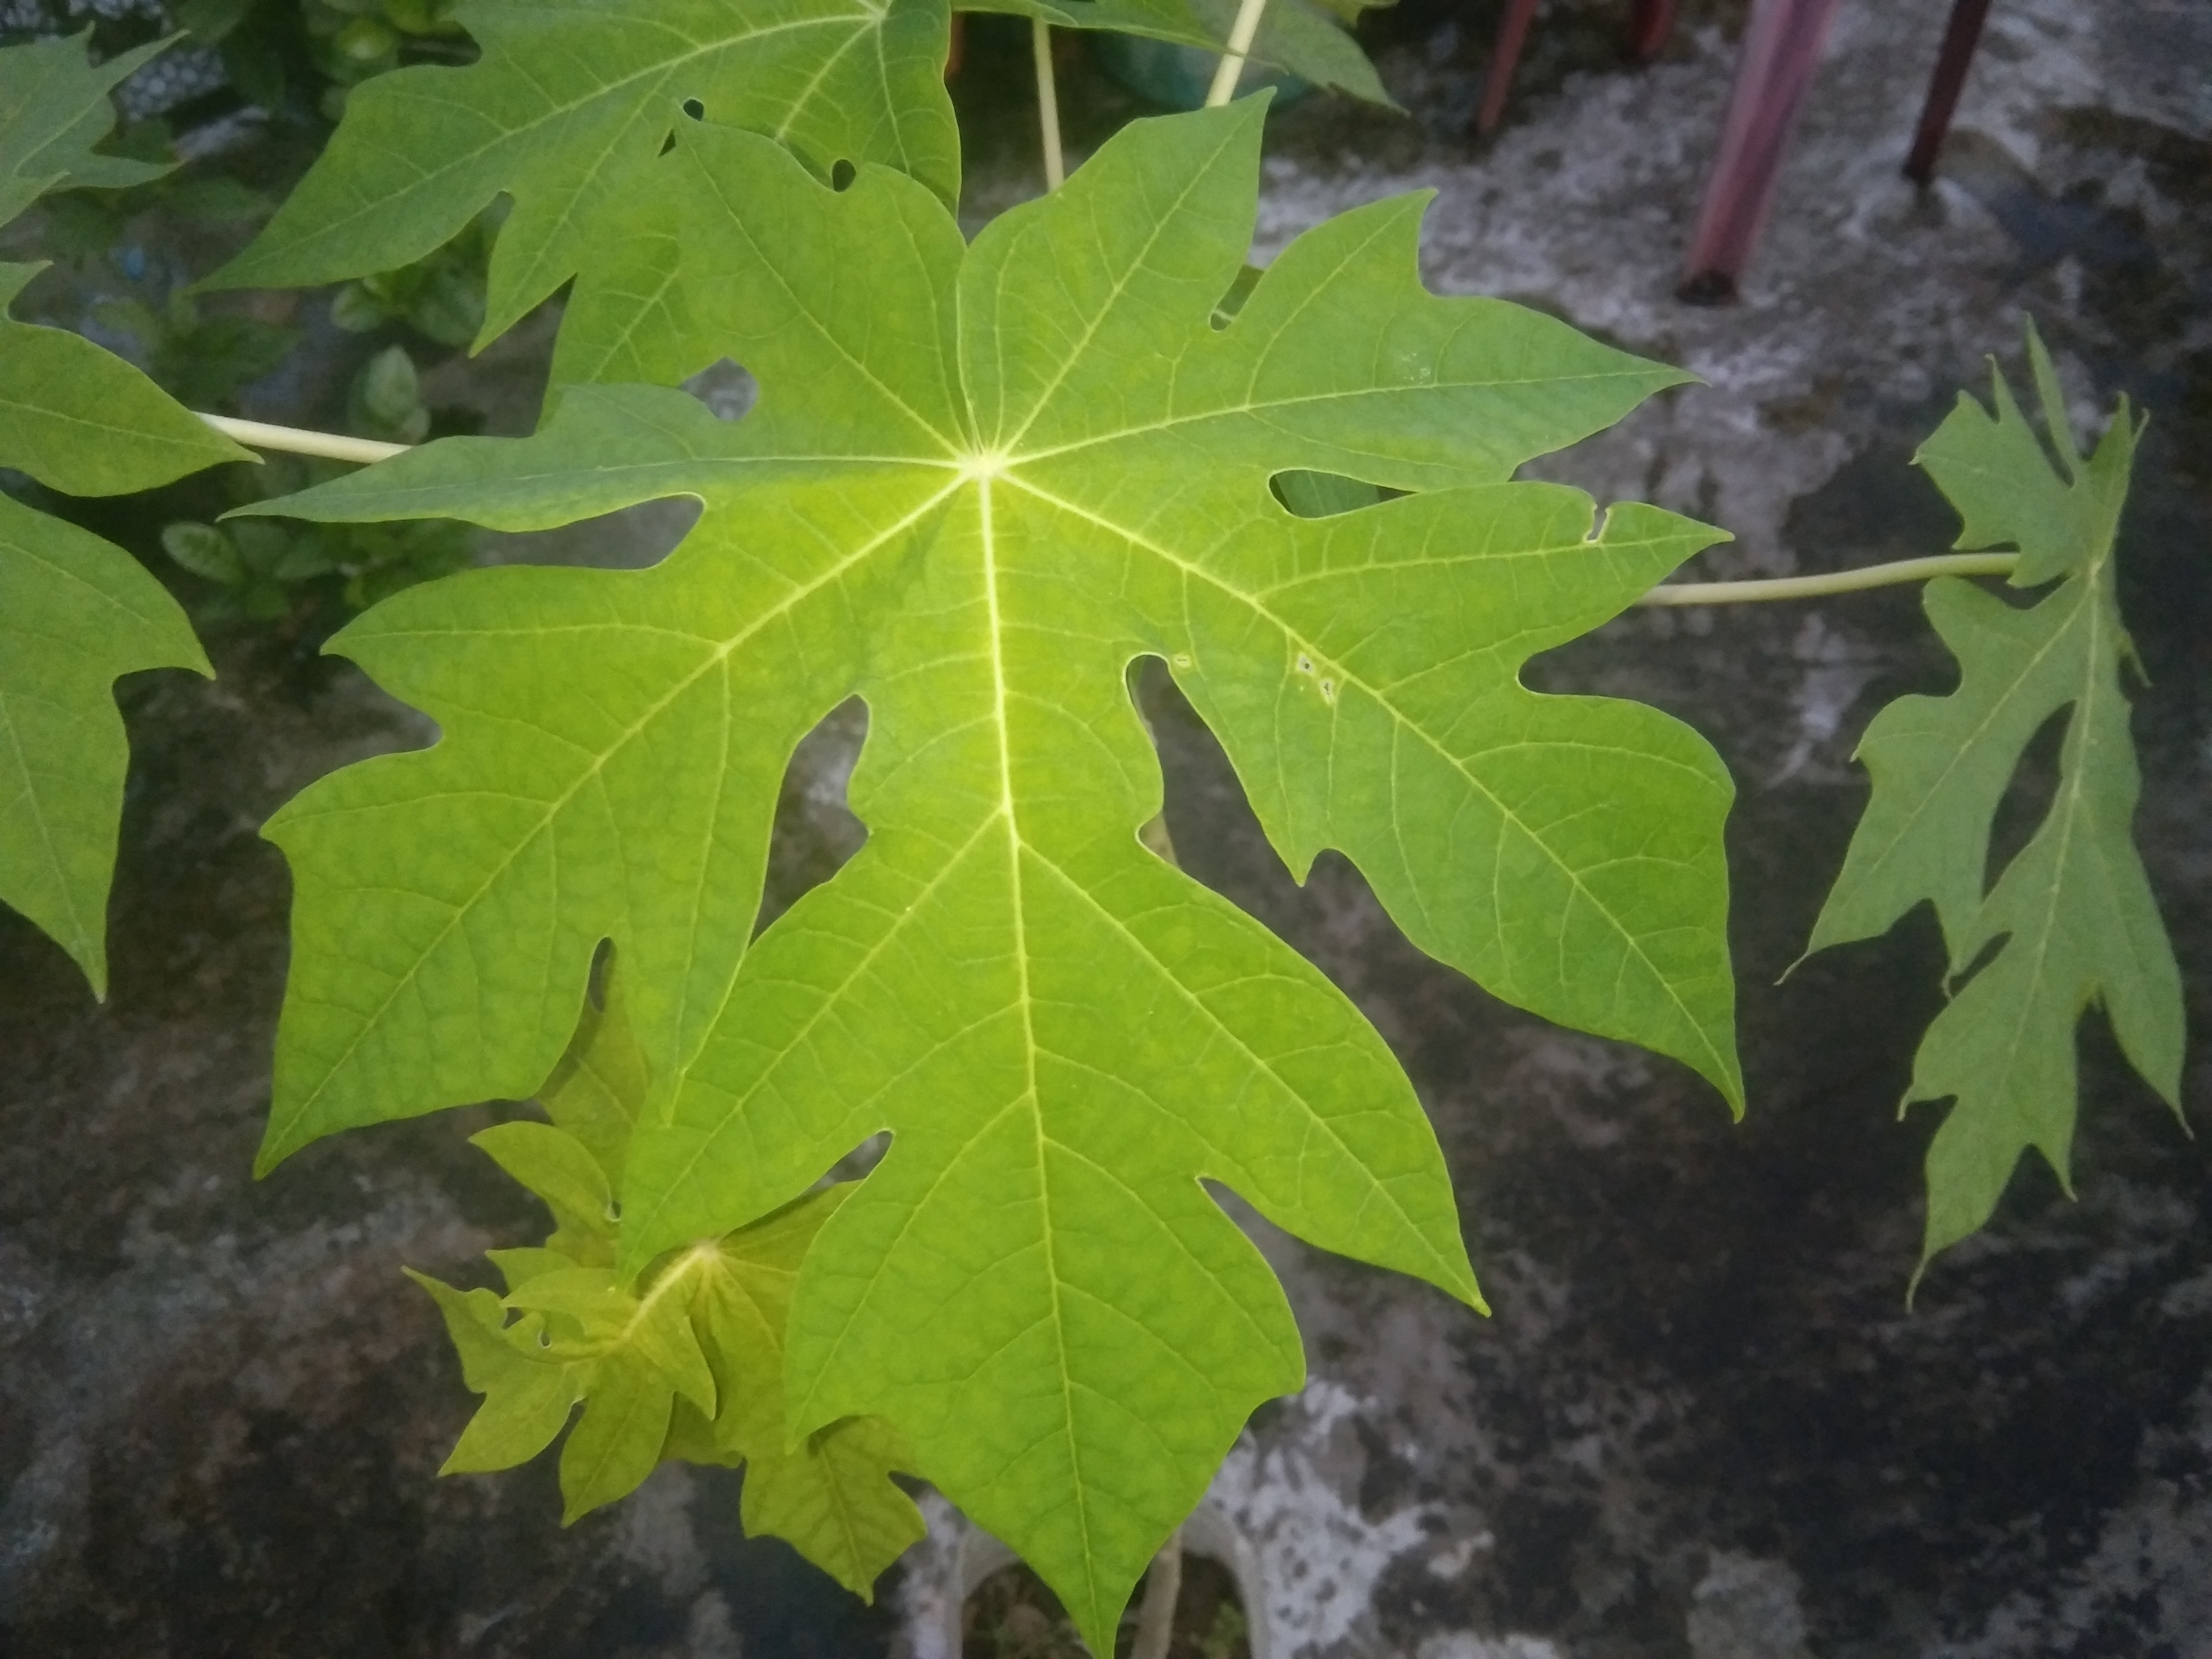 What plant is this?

papaya
